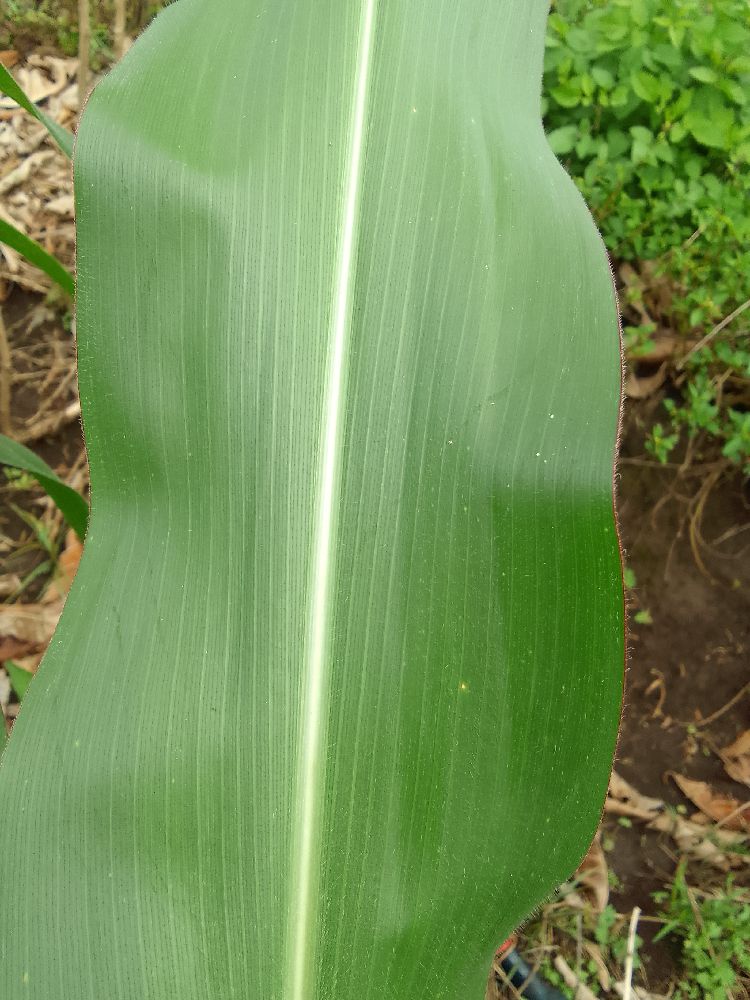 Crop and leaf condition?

maize, healthy
